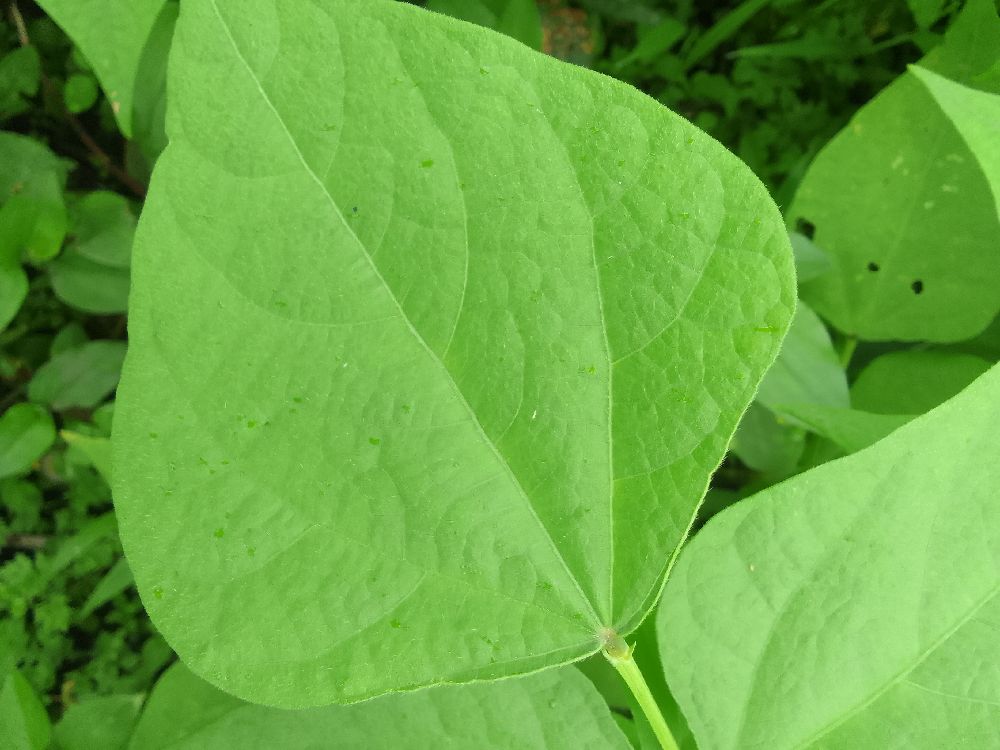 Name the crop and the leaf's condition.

common bean, healthy
